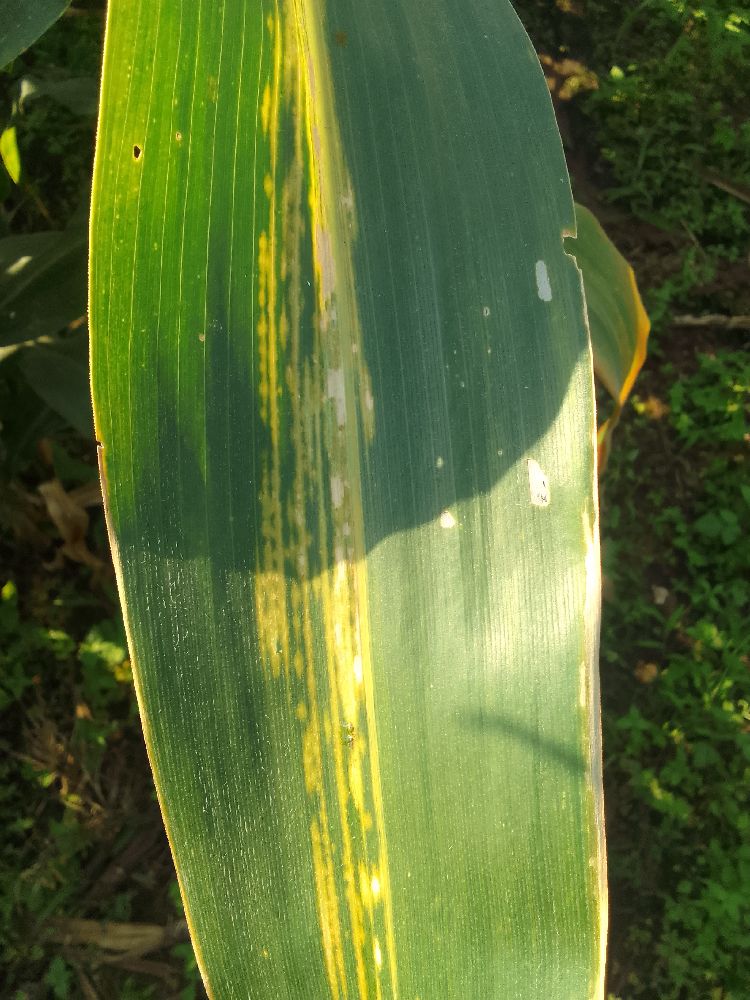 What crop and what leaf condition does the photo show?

maize, maize lethal necrosis
